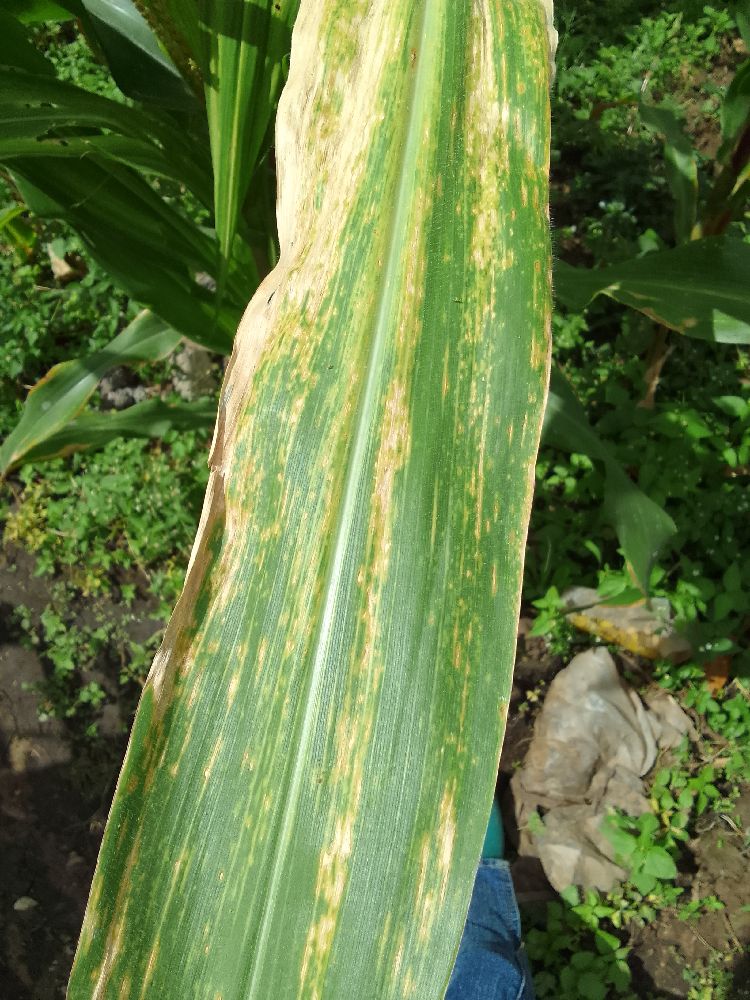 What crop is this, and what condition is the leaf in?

maize, healthy
